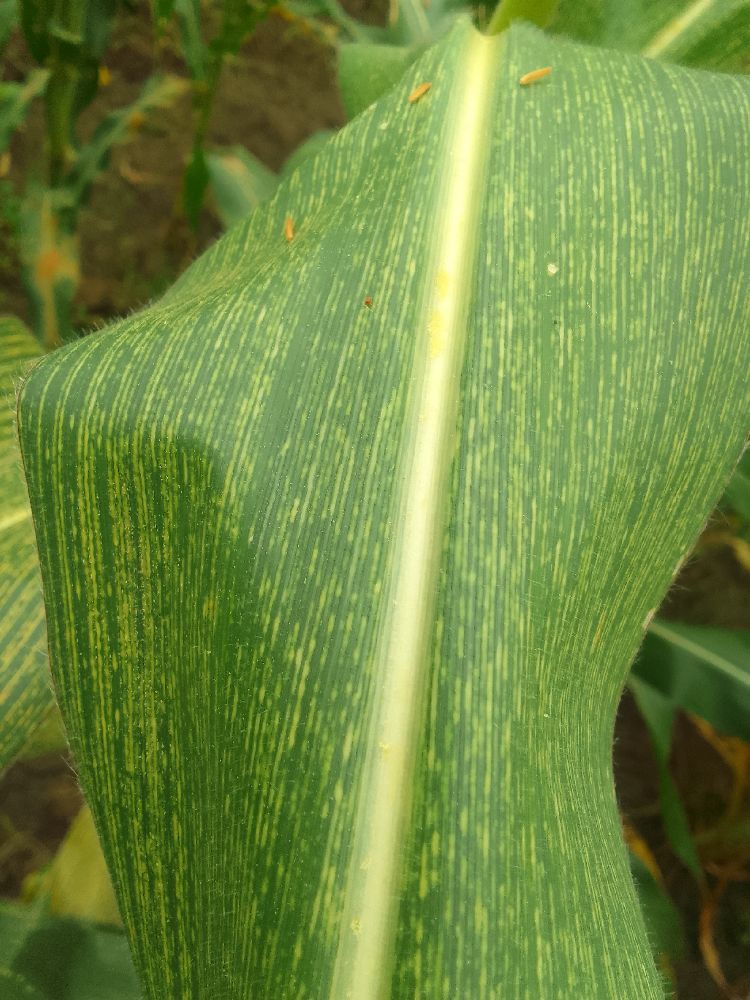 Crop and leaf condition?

maize, maize streak virus
